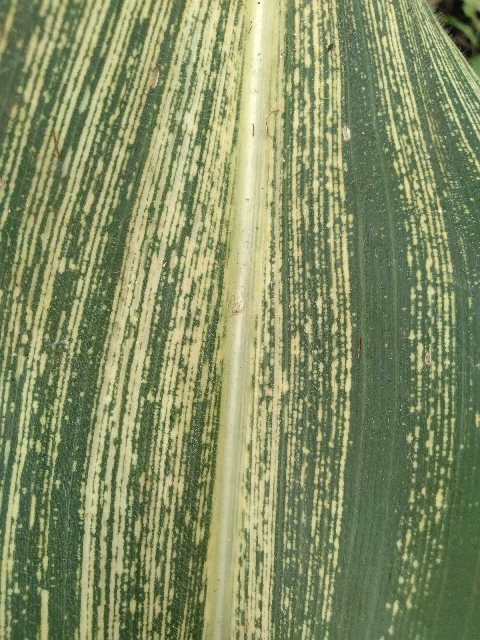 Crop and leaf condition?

maize, maize streak virus
